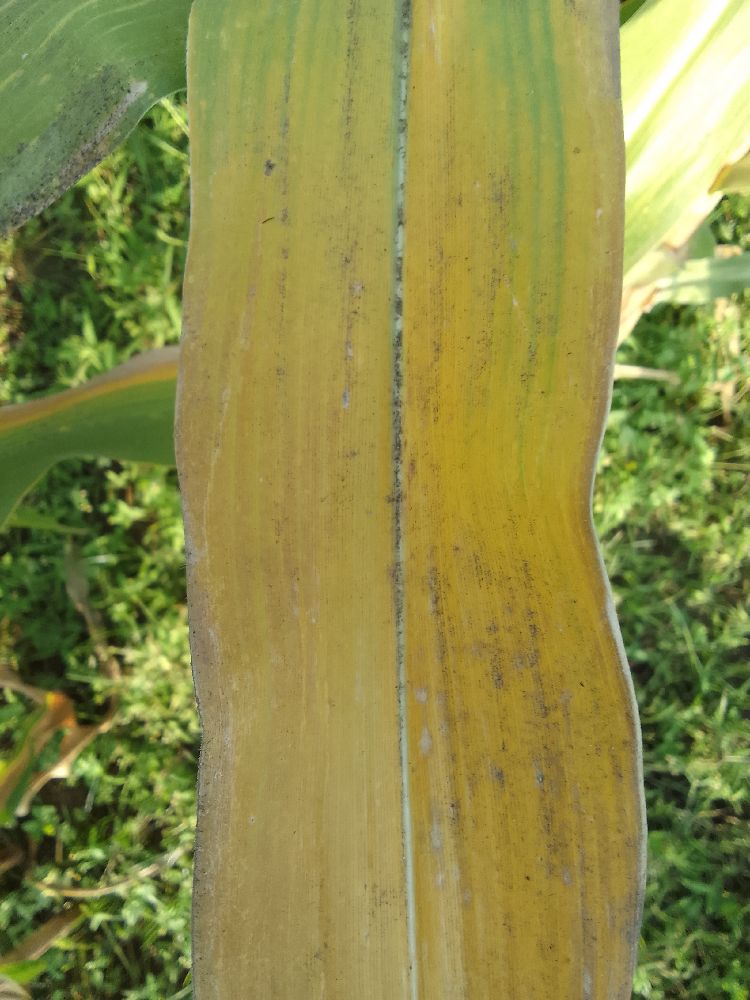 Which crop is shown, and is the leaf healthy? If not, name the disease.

maize, maize lethal necrosis
